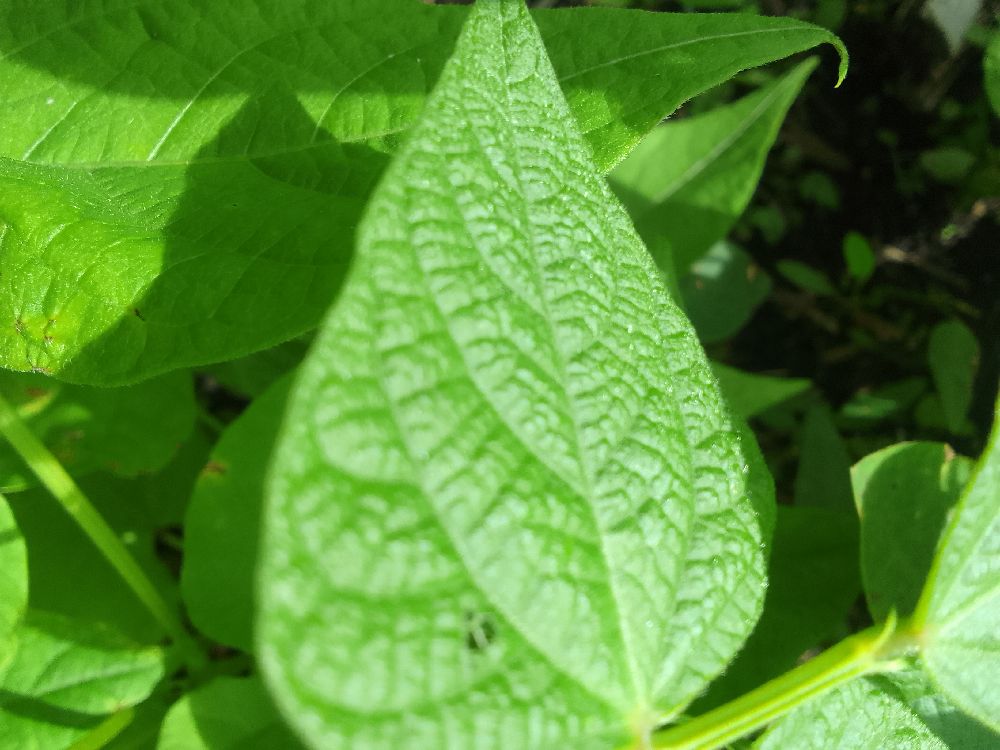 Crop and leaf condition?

common bean, healthy
